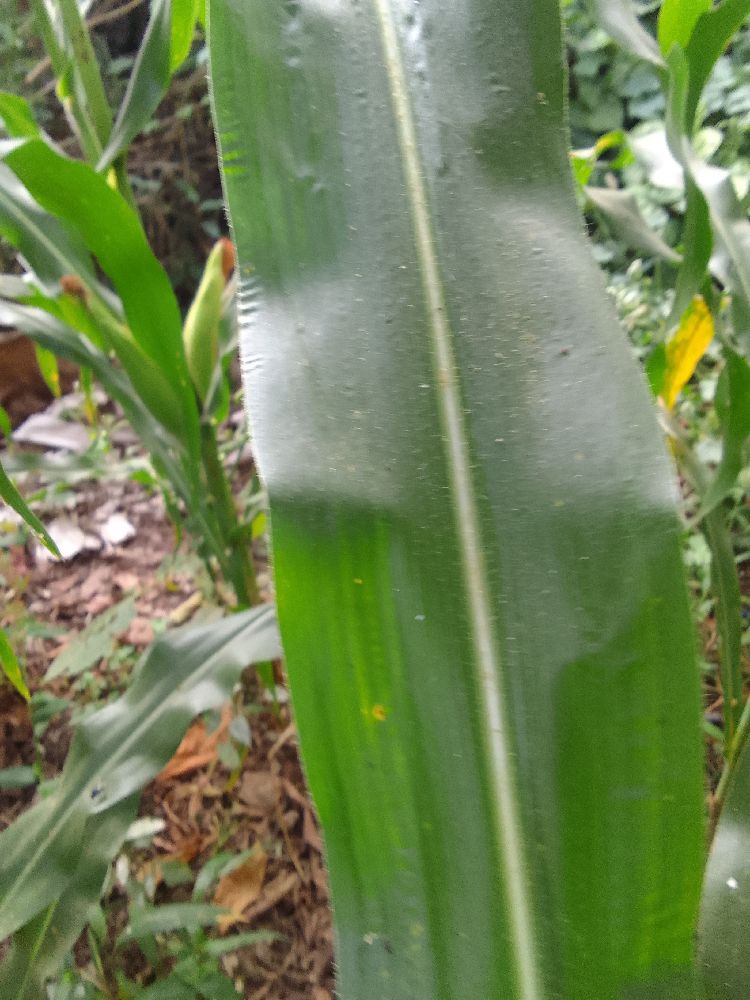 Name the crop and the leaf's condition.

maize, healthy
